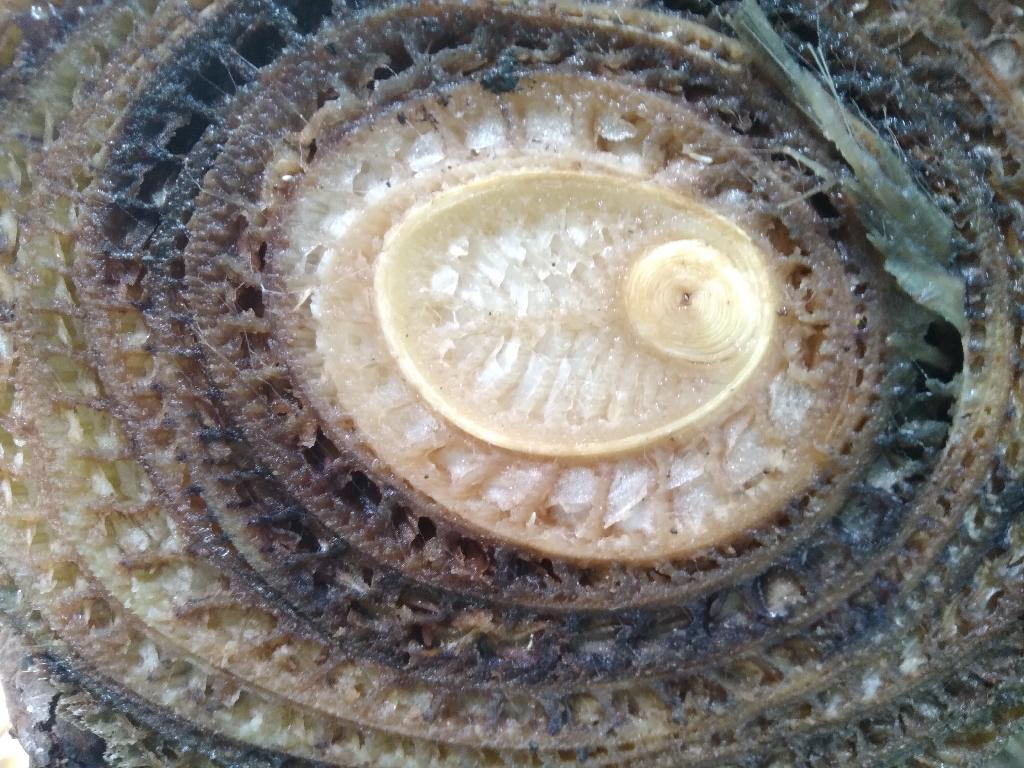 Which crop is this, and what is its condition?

banana, fusarium wilt race 1
